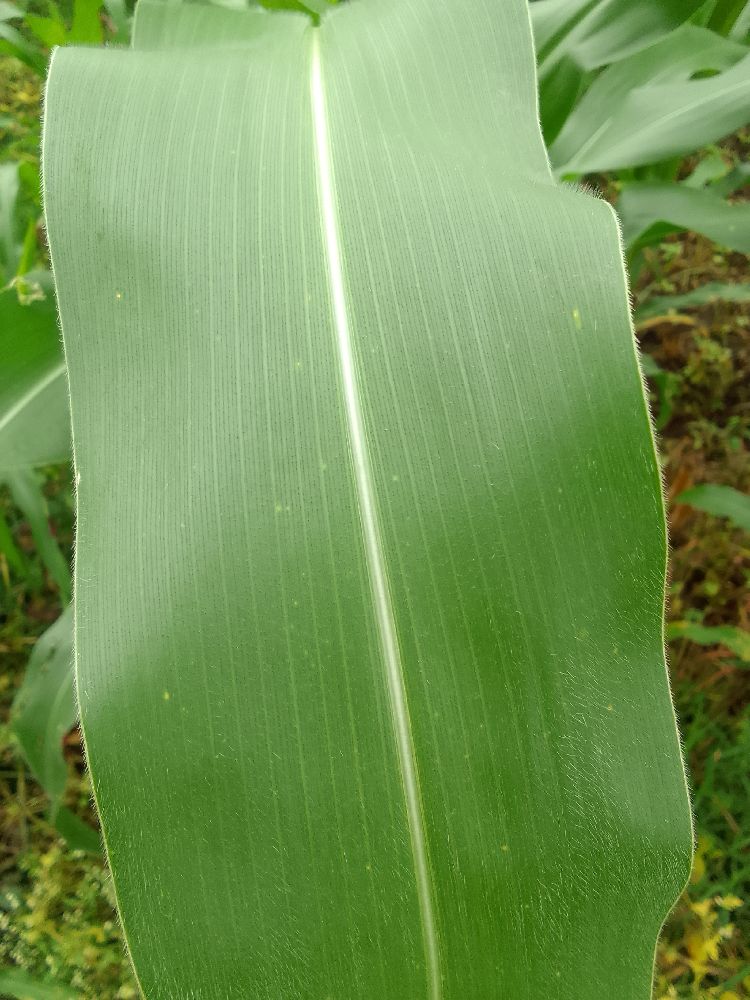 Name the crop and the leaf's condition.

maize, healthy
